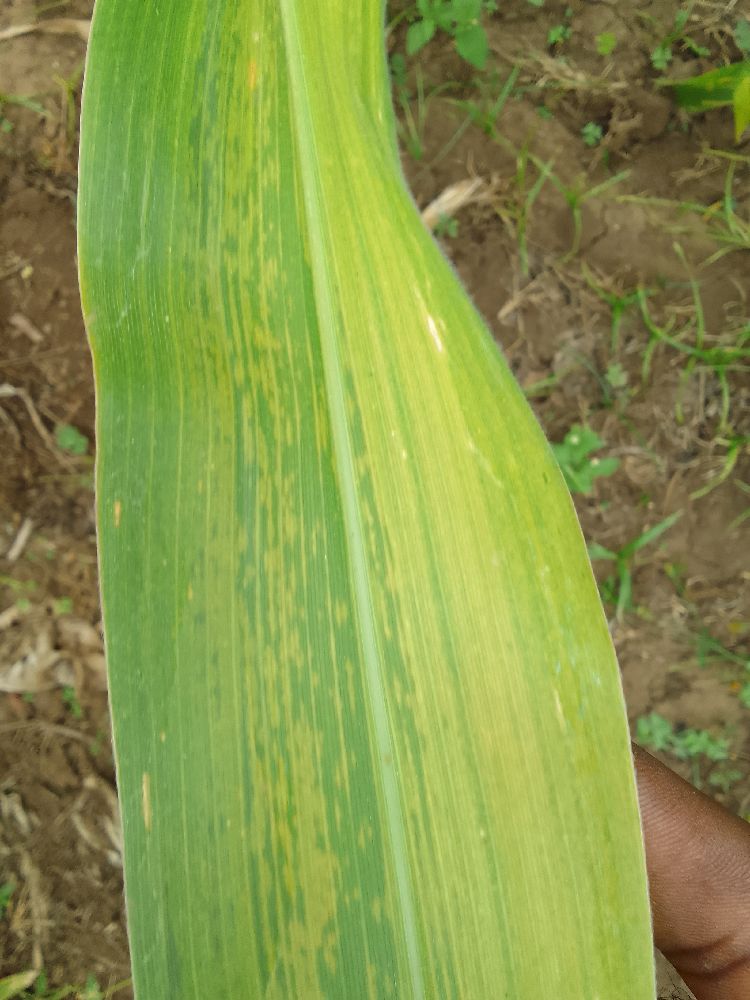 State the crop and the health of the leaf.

maize, maize lethal necrosis
